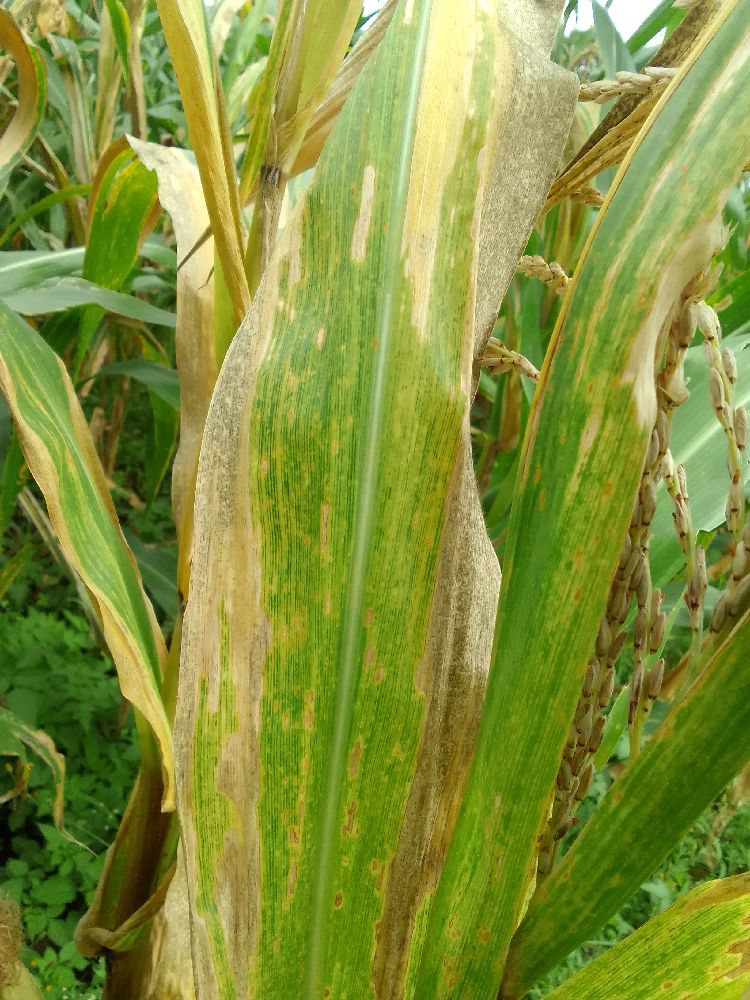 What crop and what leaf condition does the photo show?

maize, maize lethal necrosis
